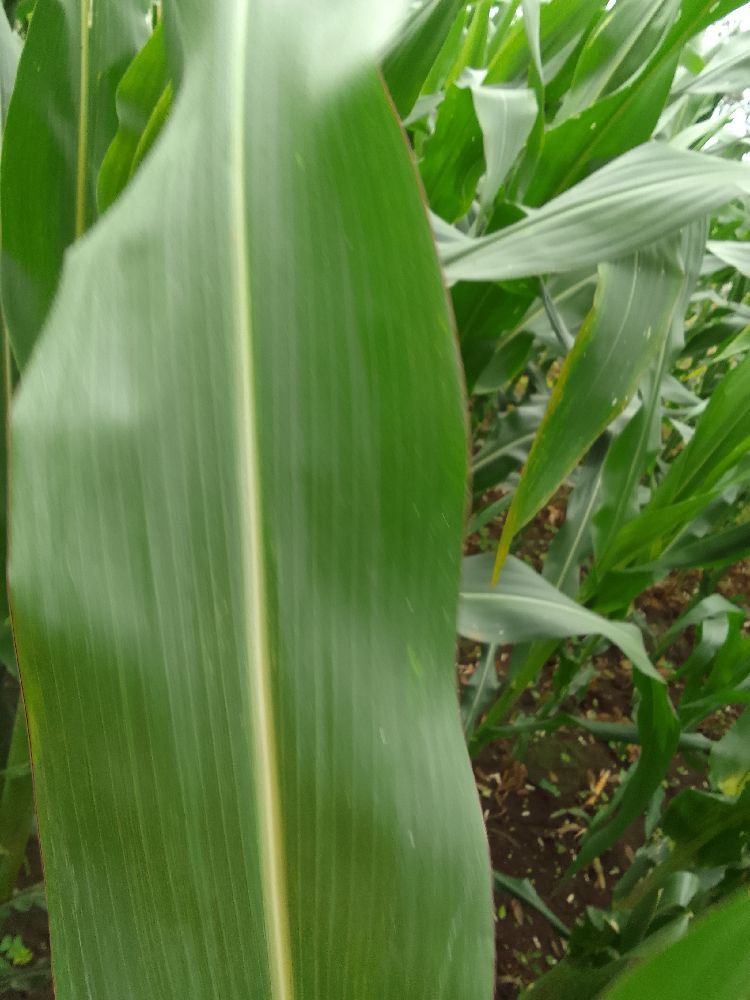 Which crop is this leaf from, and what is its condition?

maize, healthy
